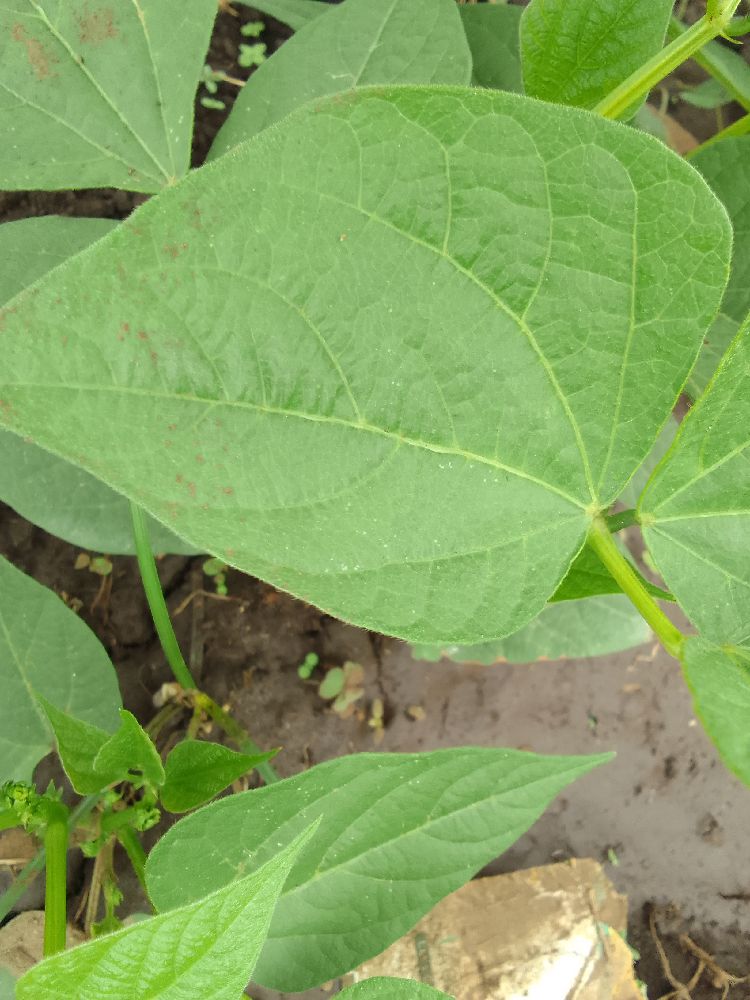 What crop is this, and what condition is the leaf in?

common bean, healthy
